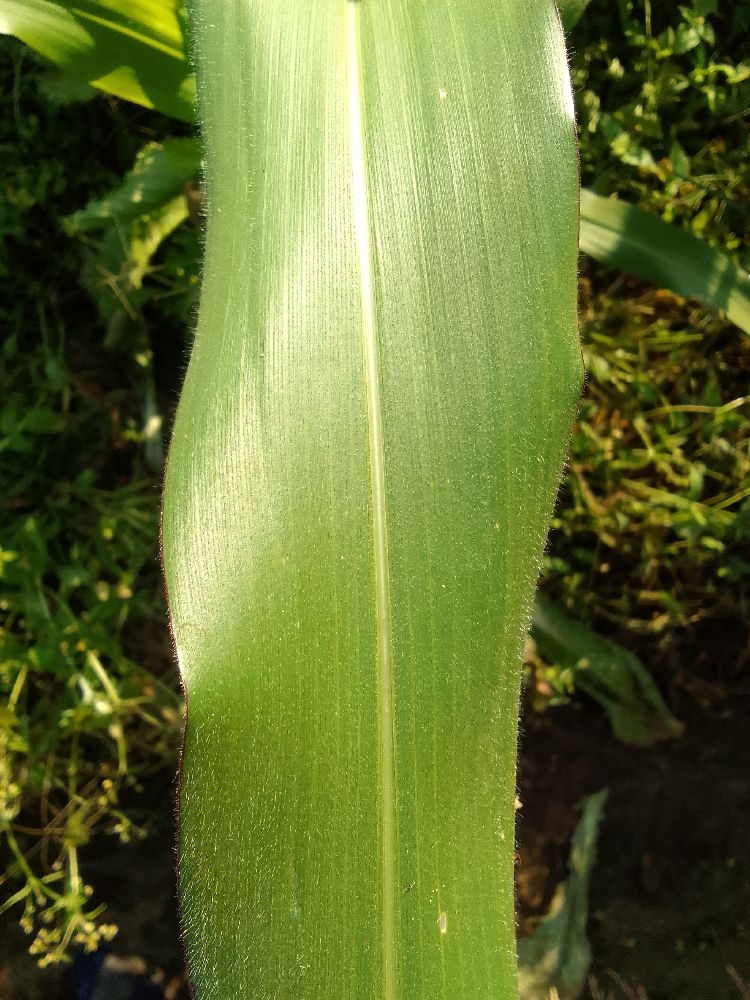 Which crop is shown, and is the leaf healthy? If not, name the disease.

maize, healthy
